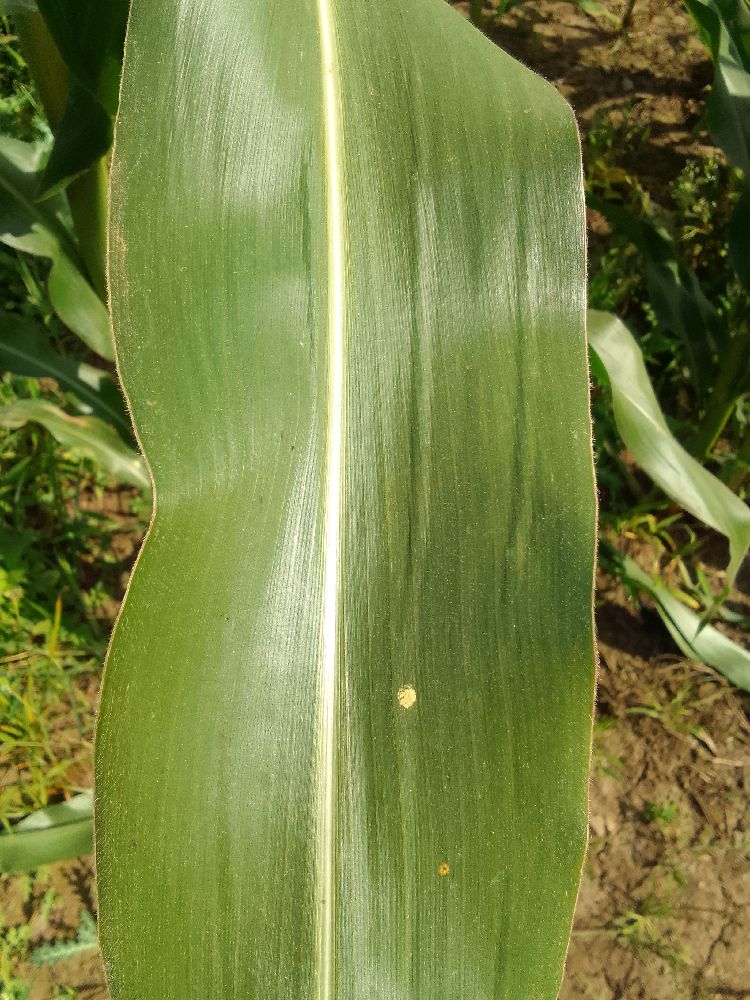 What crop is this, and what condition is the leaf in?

maize, healthy
